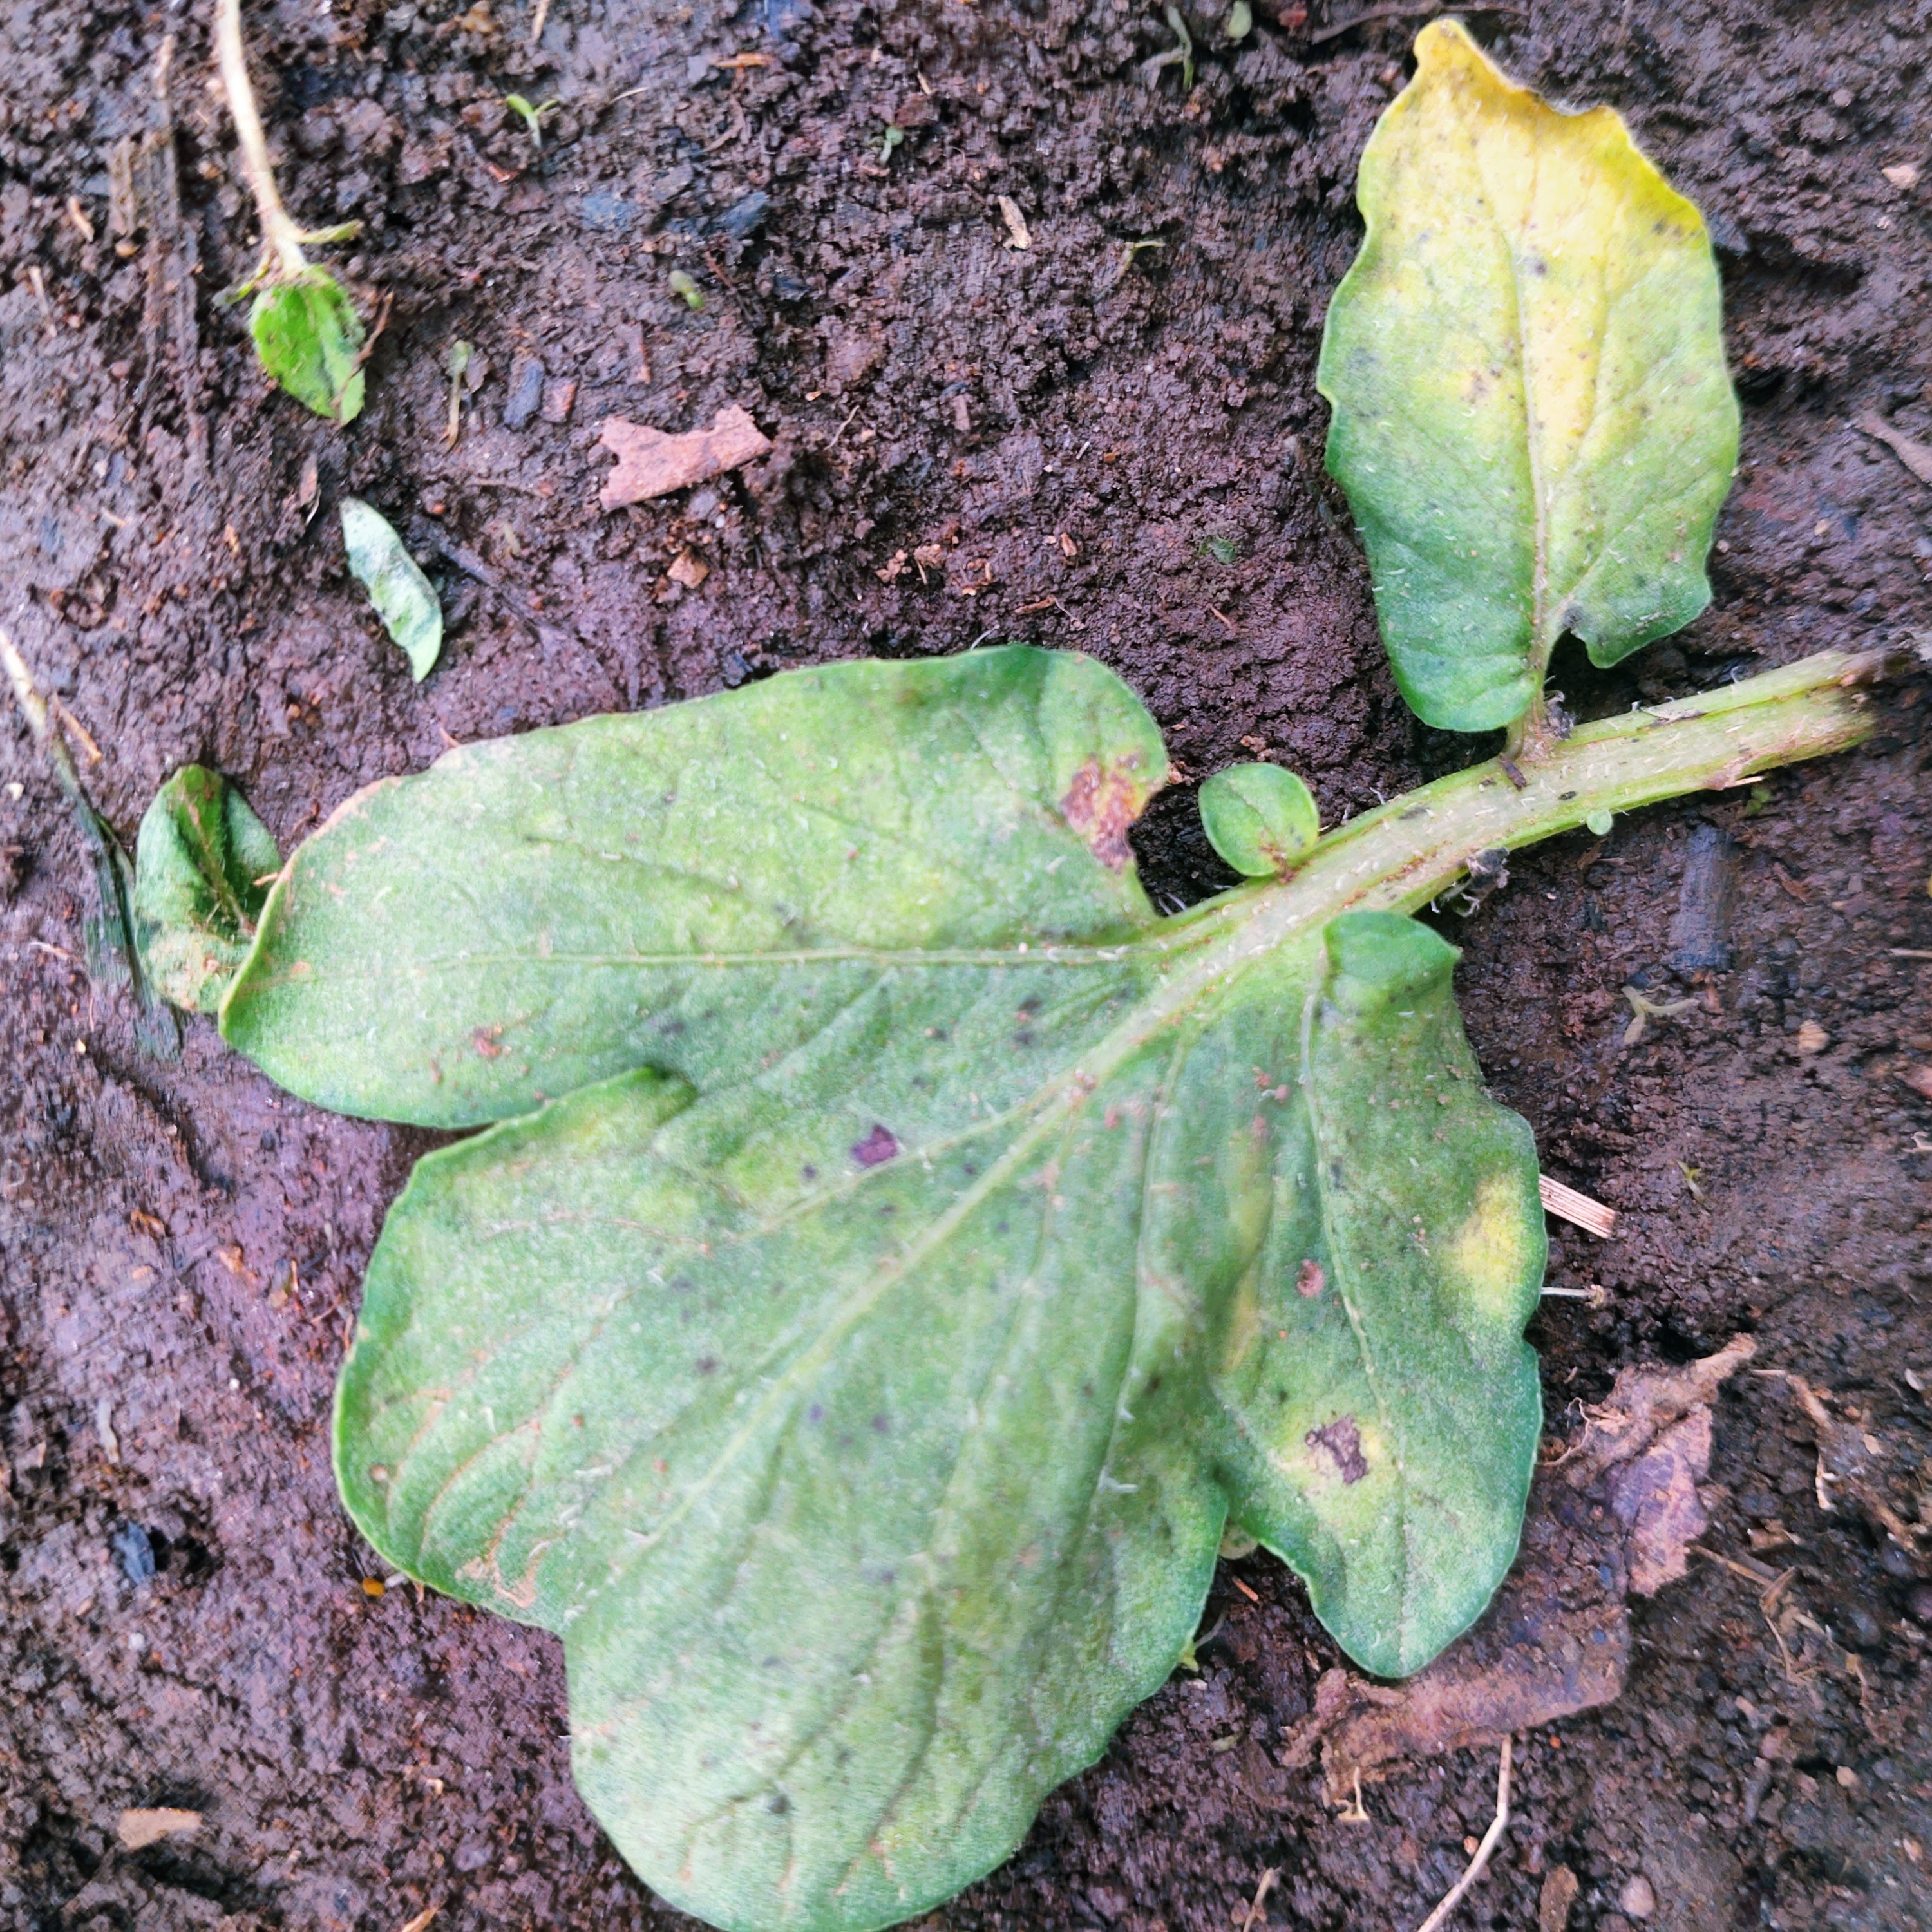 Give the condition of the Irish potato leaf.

late blight
